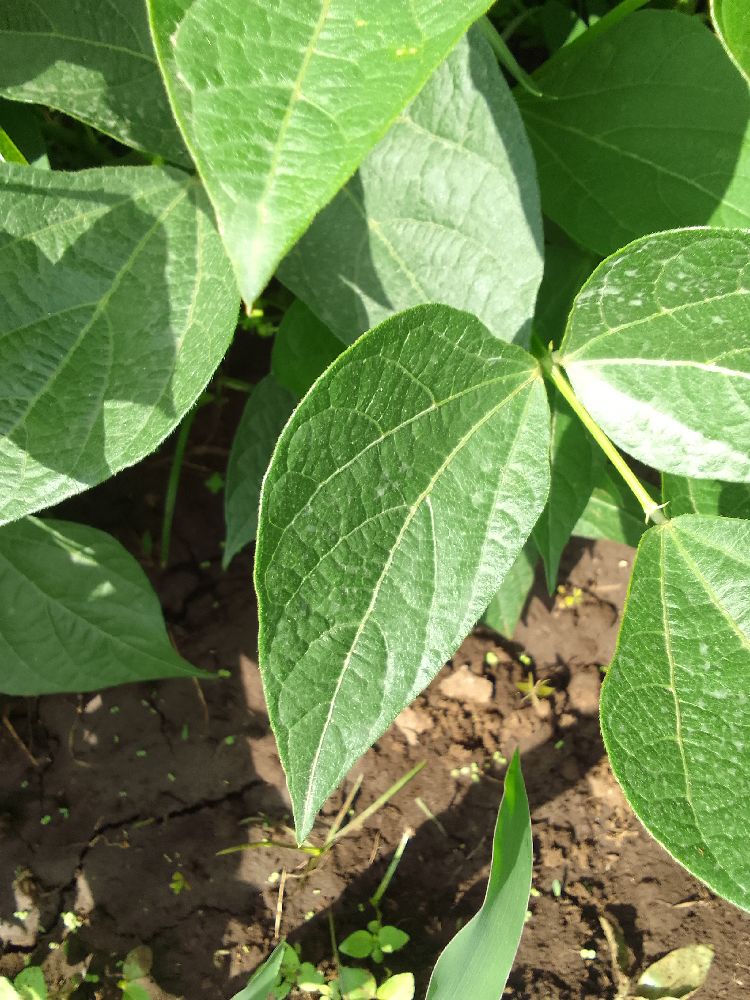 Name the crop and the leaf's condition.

common bean, healthy
